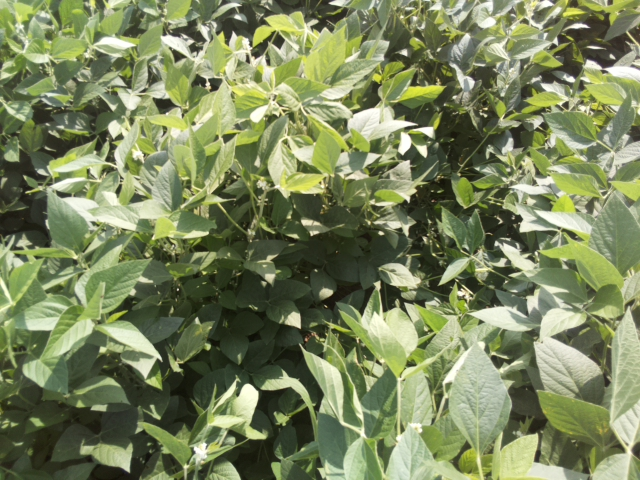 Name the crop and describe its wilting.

soybean, leaves with no wilting
